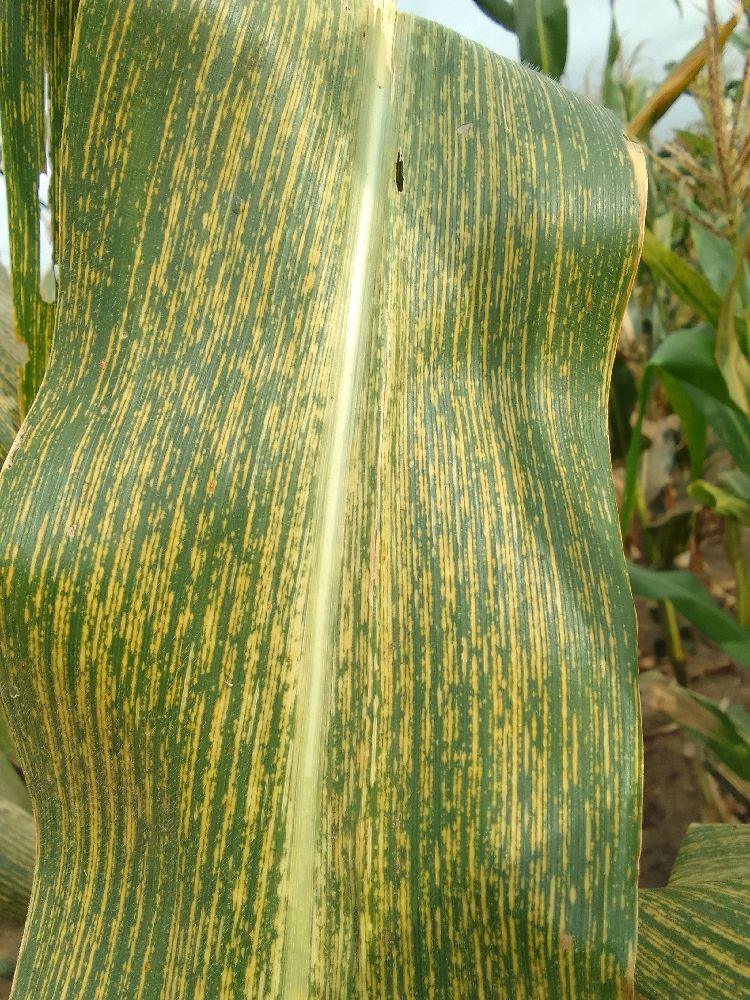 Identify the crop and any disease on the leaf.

maize, maize streak virus
